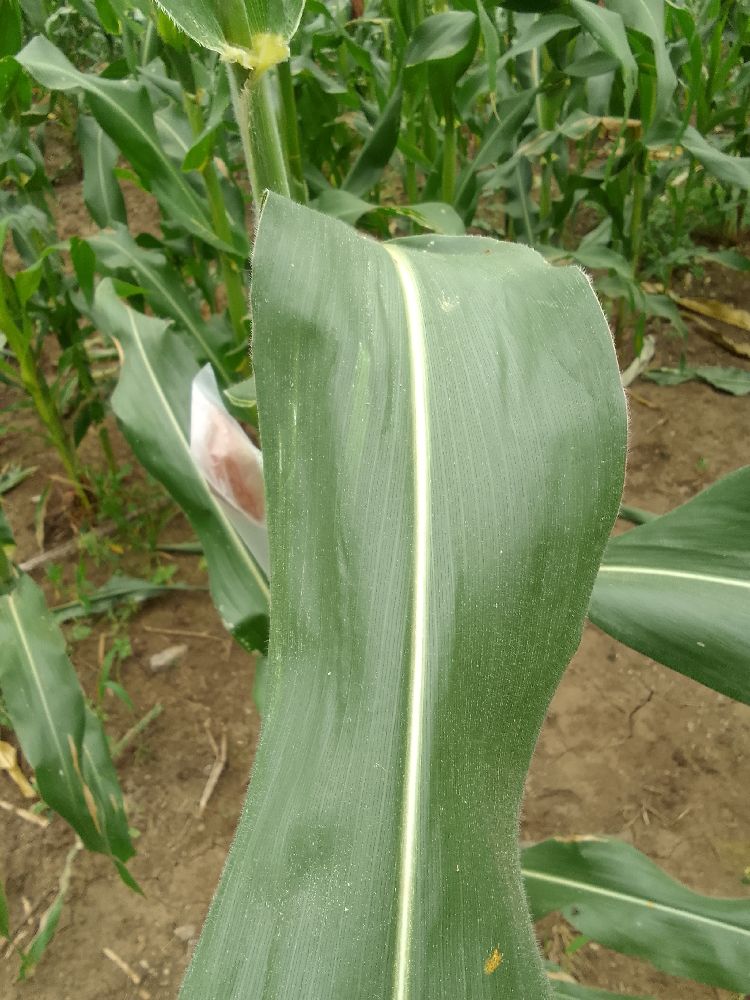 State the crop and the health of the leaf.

maize, healthy
